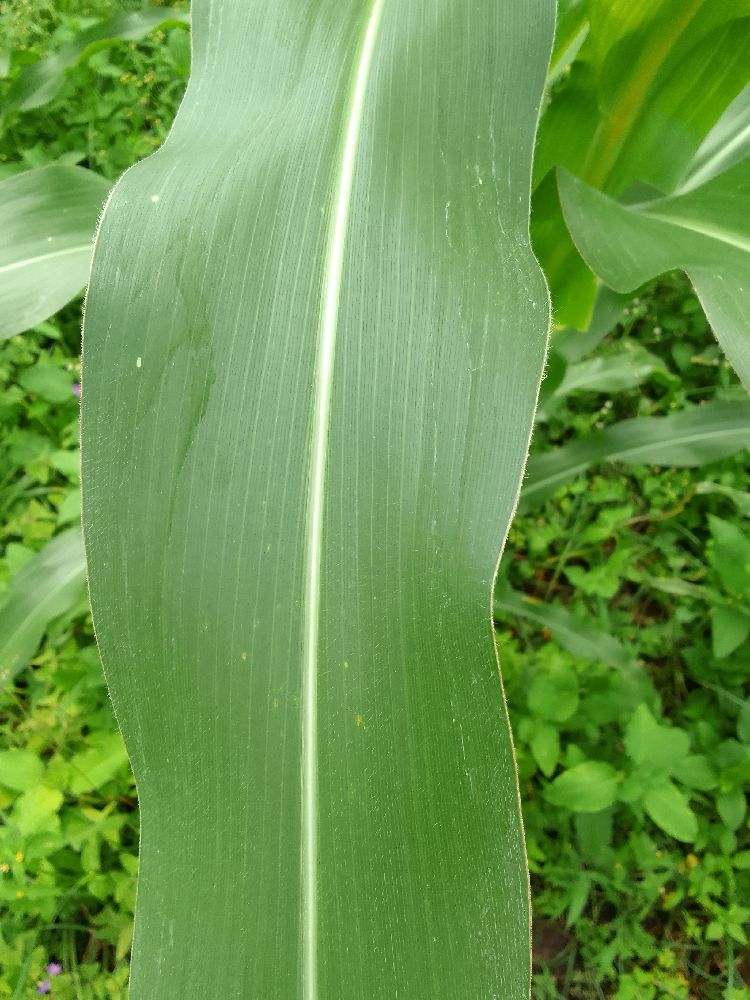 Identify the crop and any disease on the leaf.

maize, healthy
